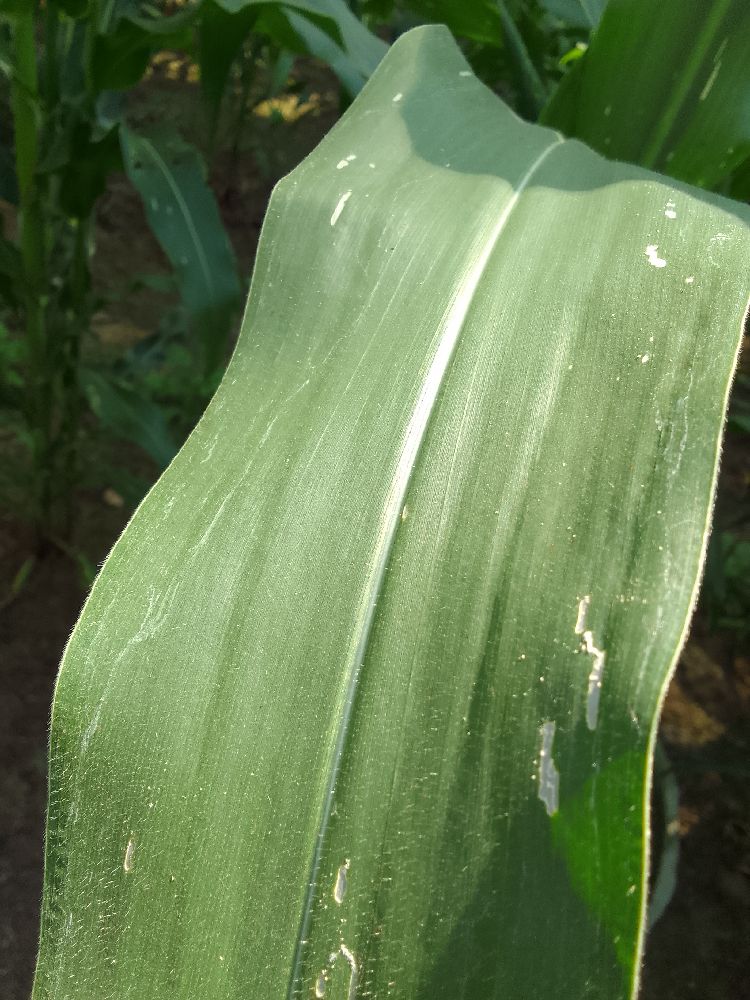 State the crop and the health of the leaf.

maize, healthy
